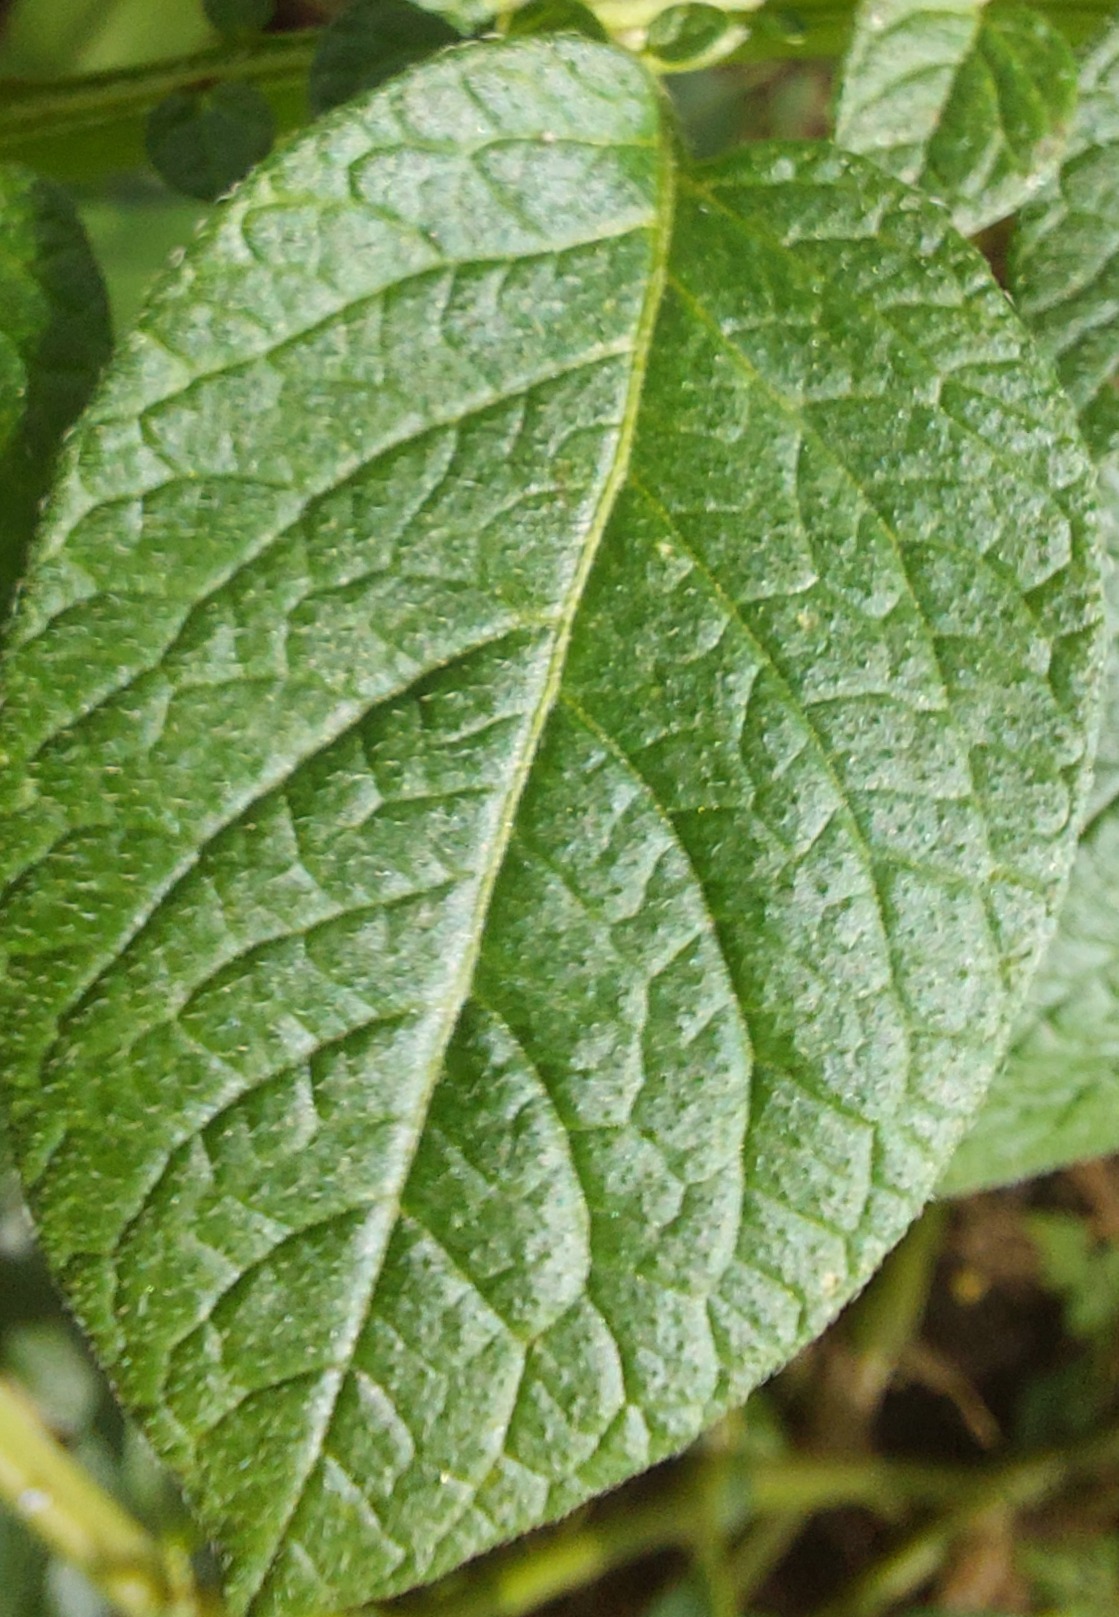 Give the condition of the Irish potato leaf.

healthy
